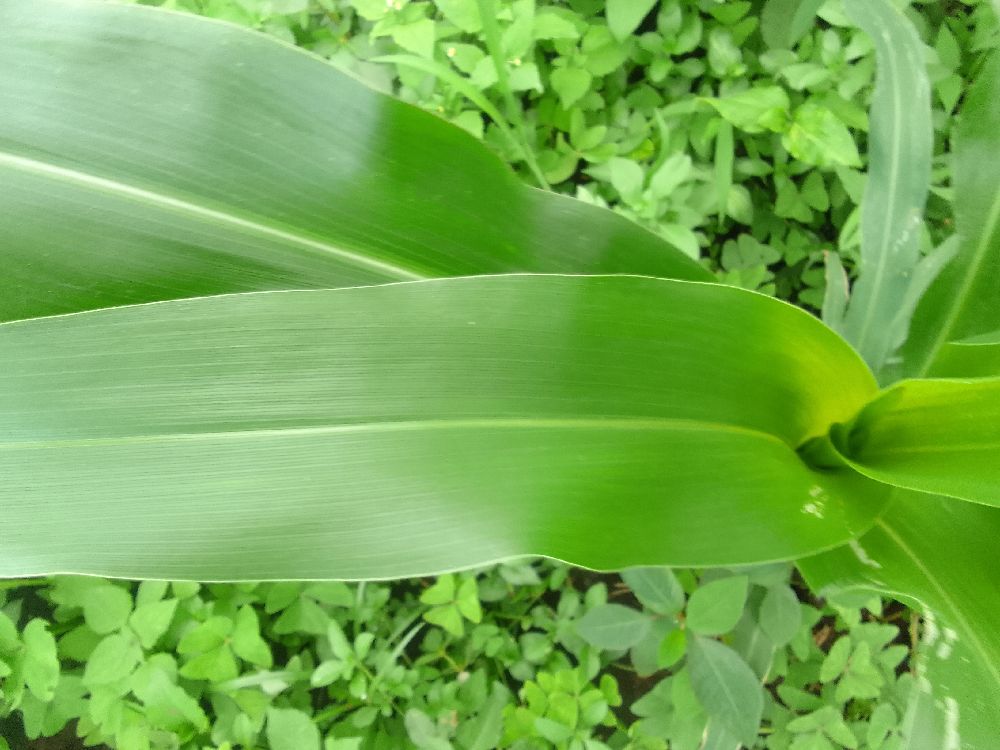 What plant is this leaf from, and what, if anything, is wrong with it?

maize, healthy
